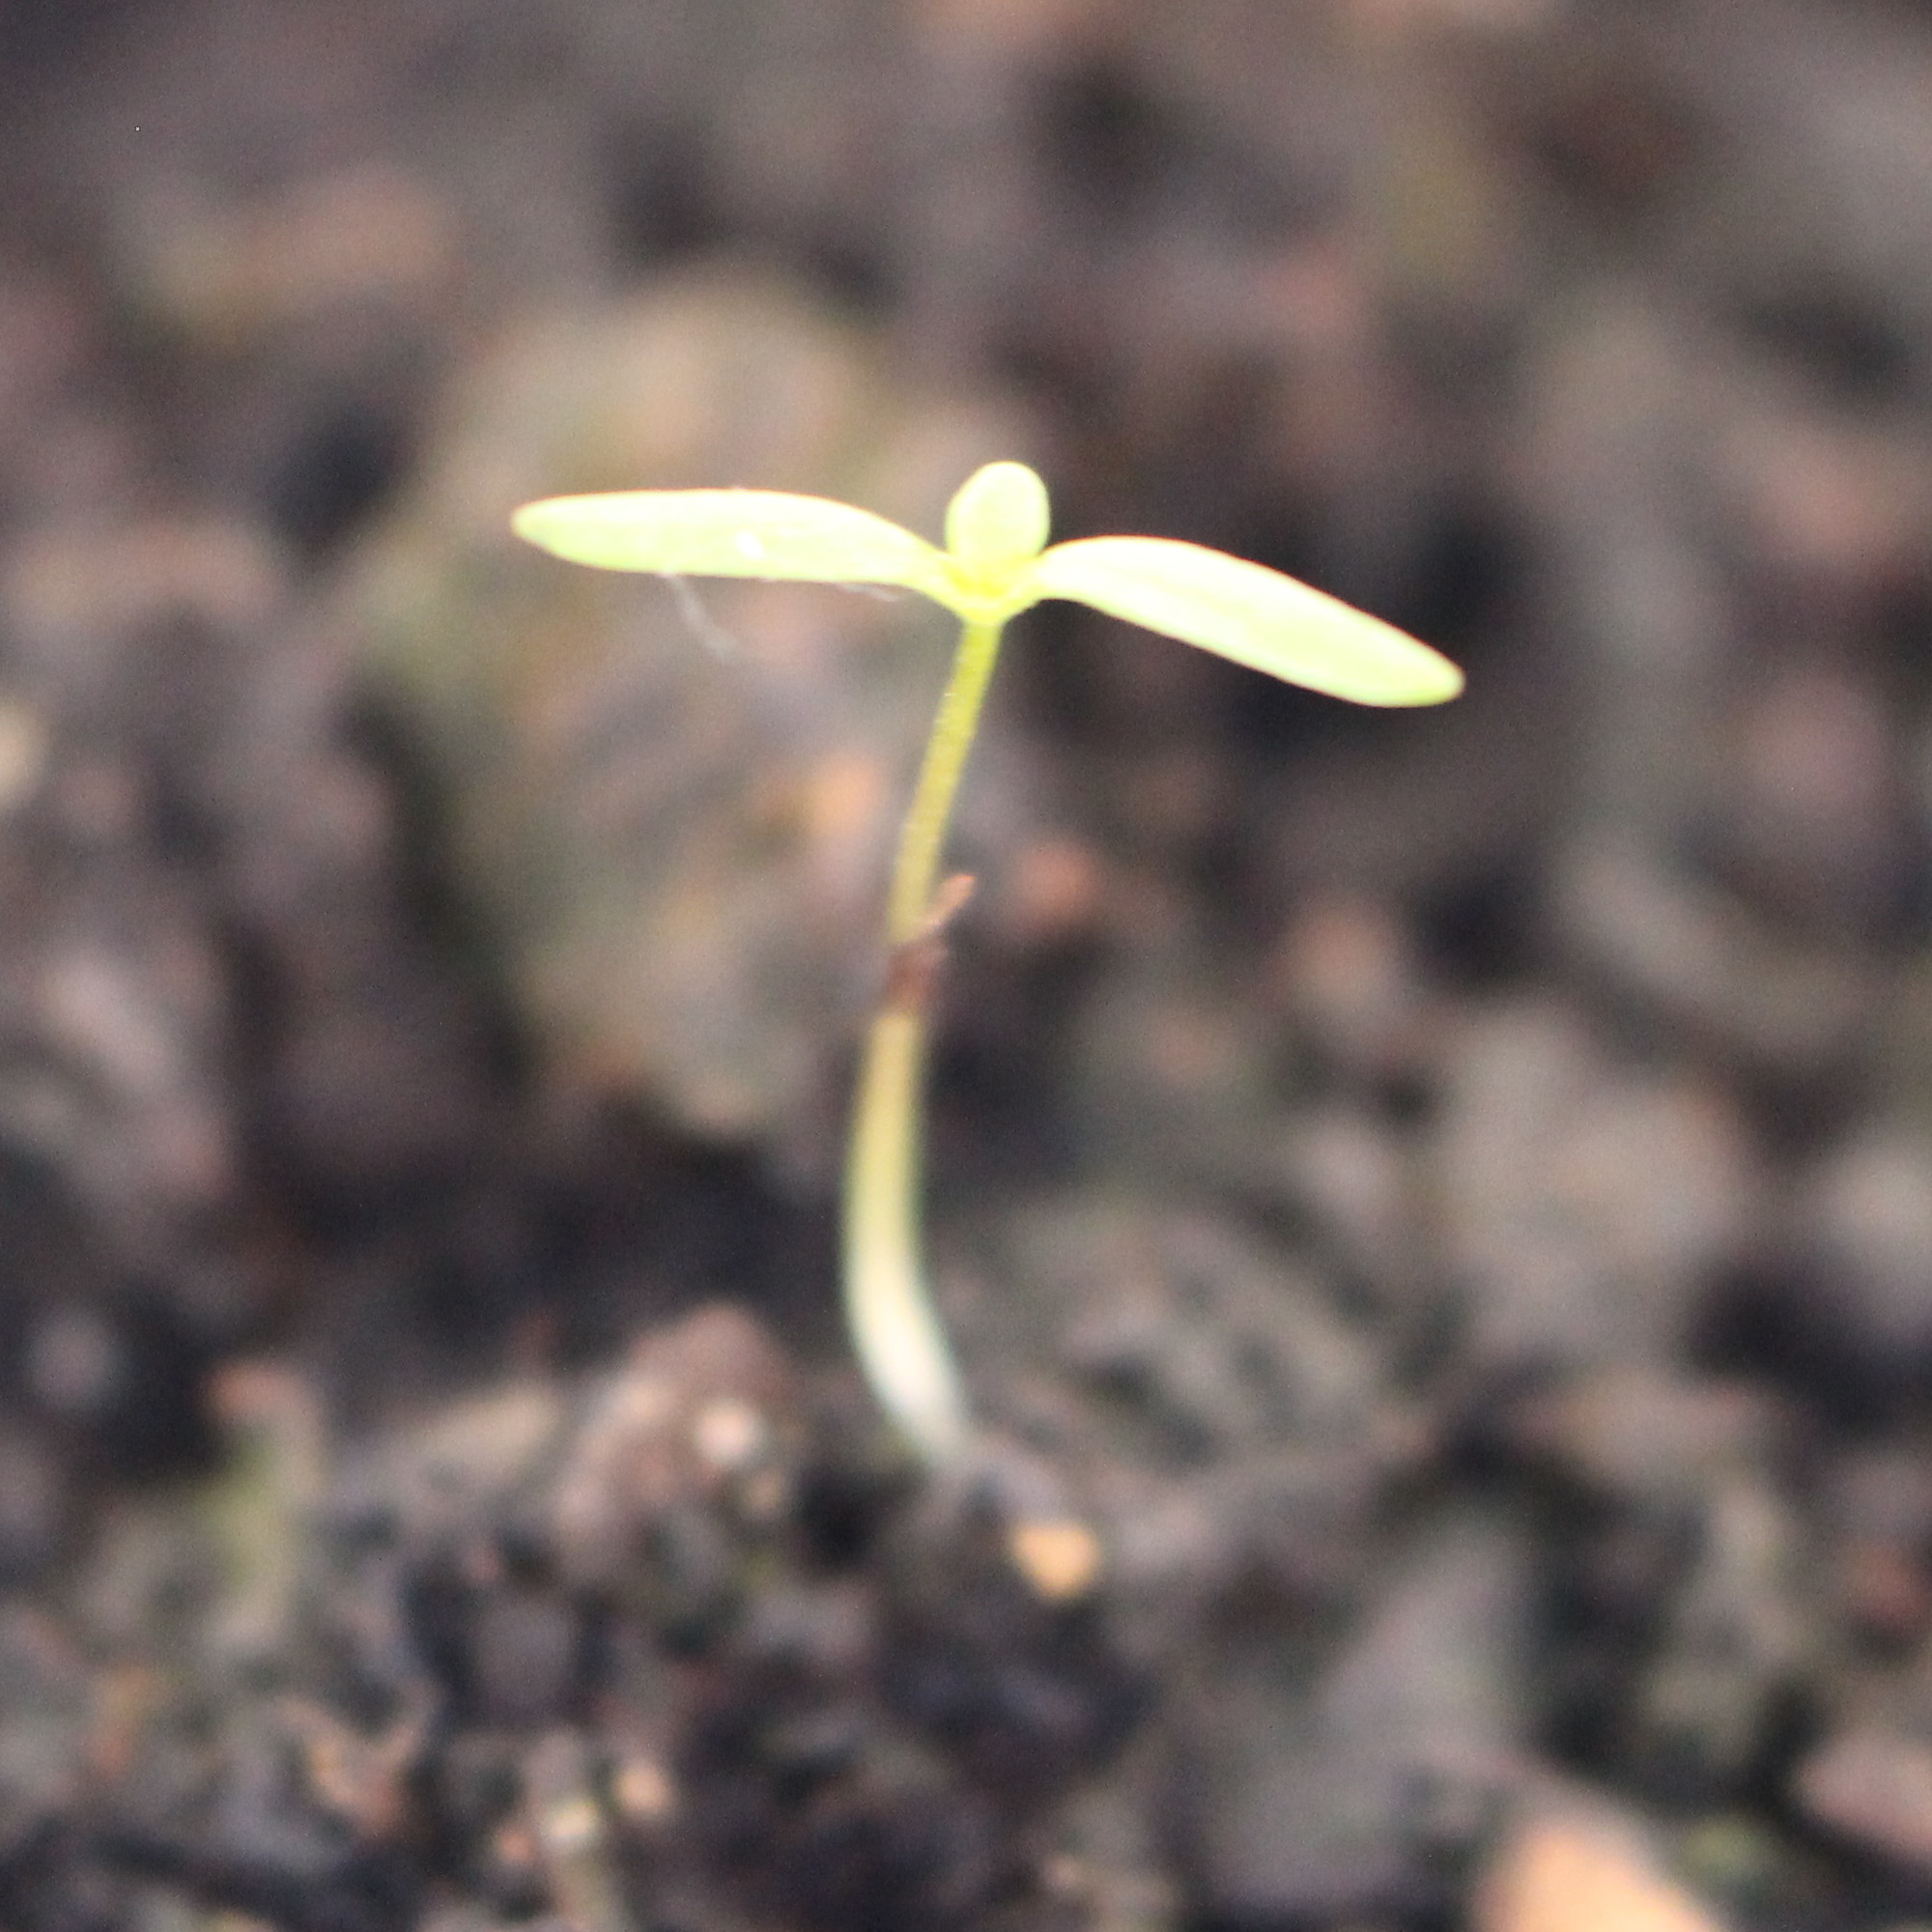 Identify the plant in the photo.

Papaver rhoeas
